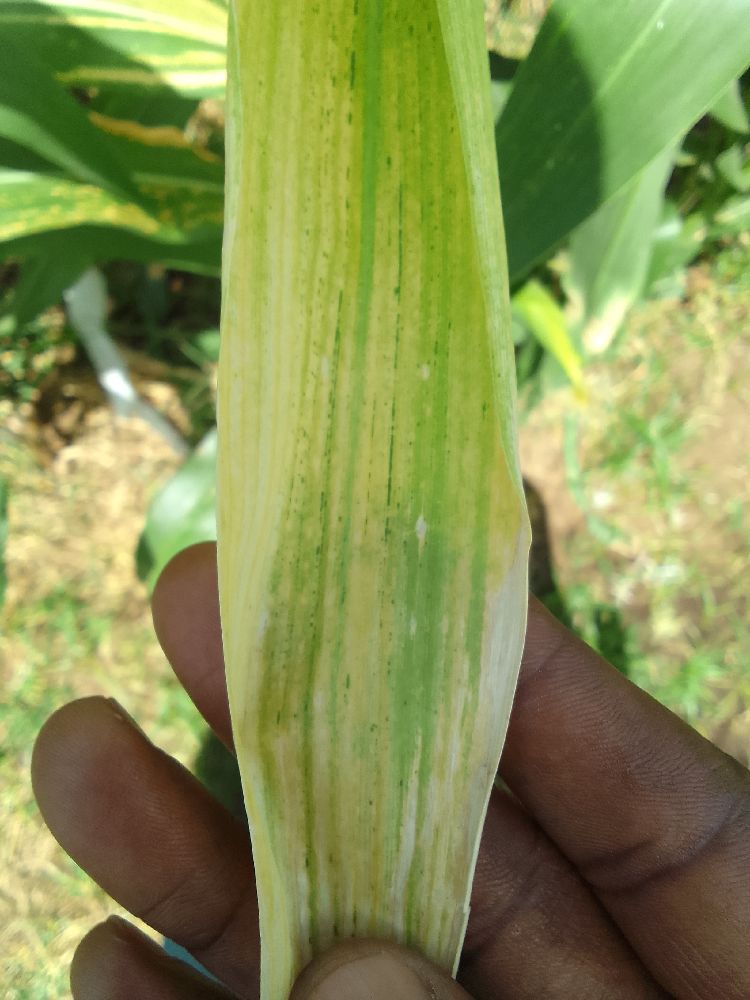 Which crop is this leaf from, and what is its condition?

maize, maize lethal necrosis
